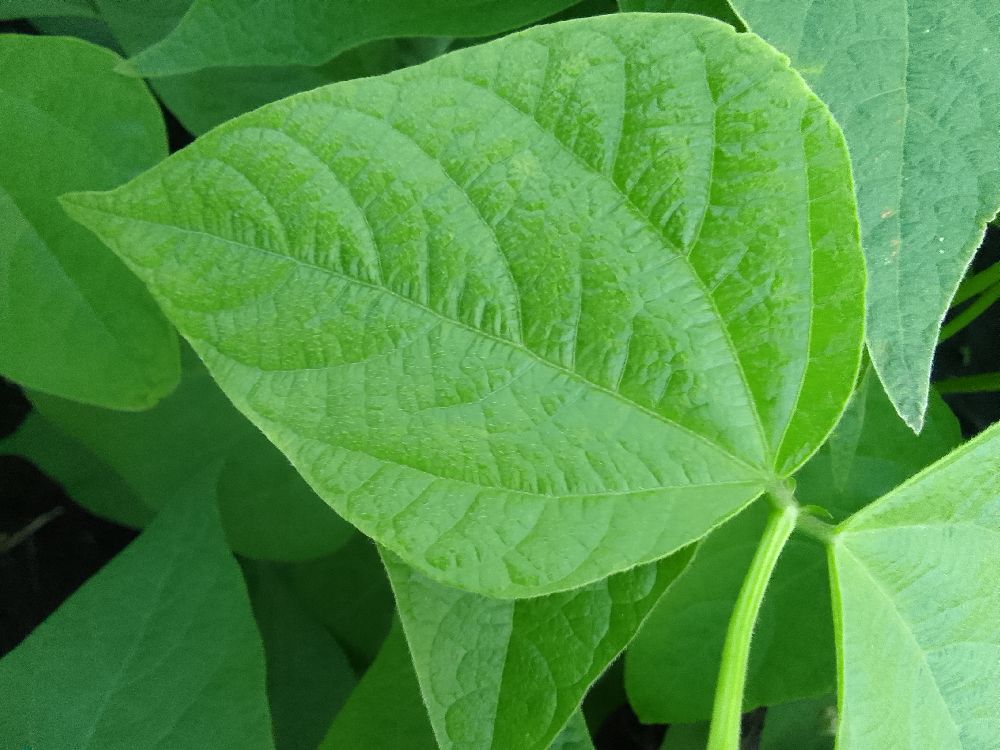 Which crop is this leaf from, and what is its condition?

common bean, healthy
